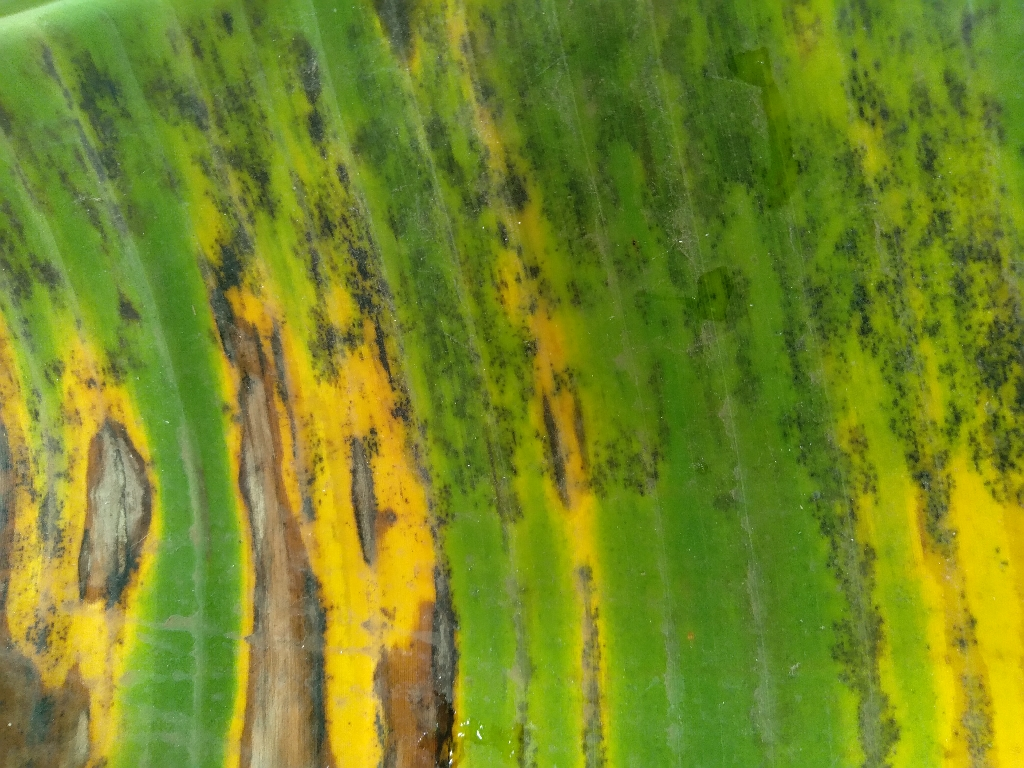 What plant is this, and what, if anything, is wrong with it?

banana, black sigatoka
